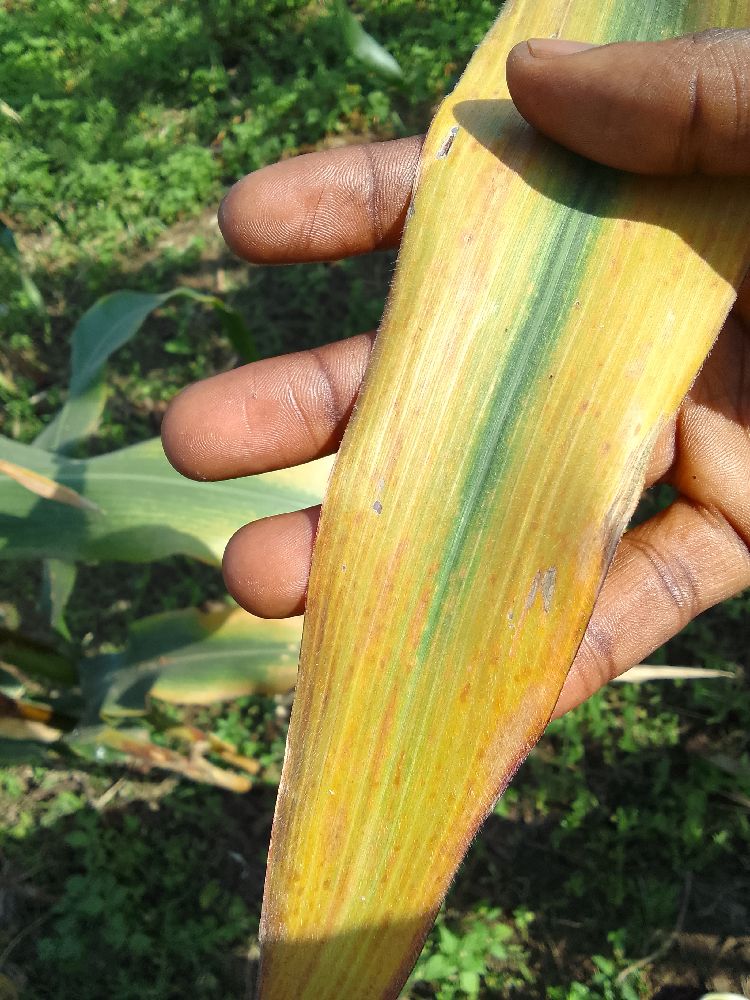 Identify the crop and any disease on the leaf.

maize, maize lethal necrosis
